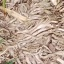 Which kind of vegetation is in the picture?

grass
